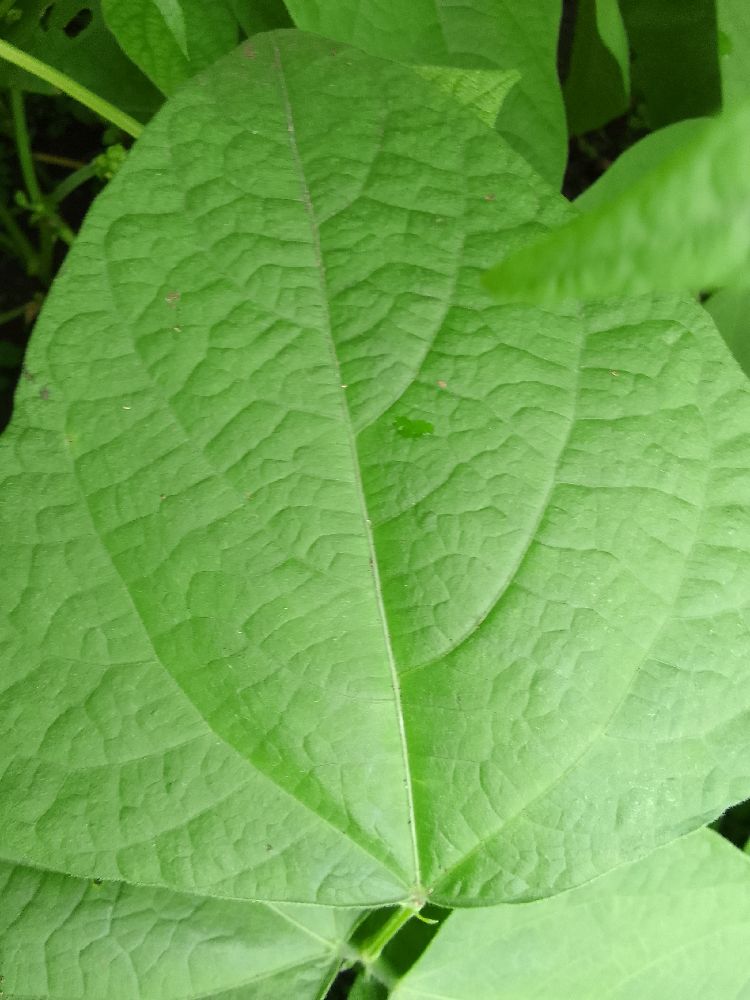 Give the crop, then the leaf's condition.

common bean, healthy
